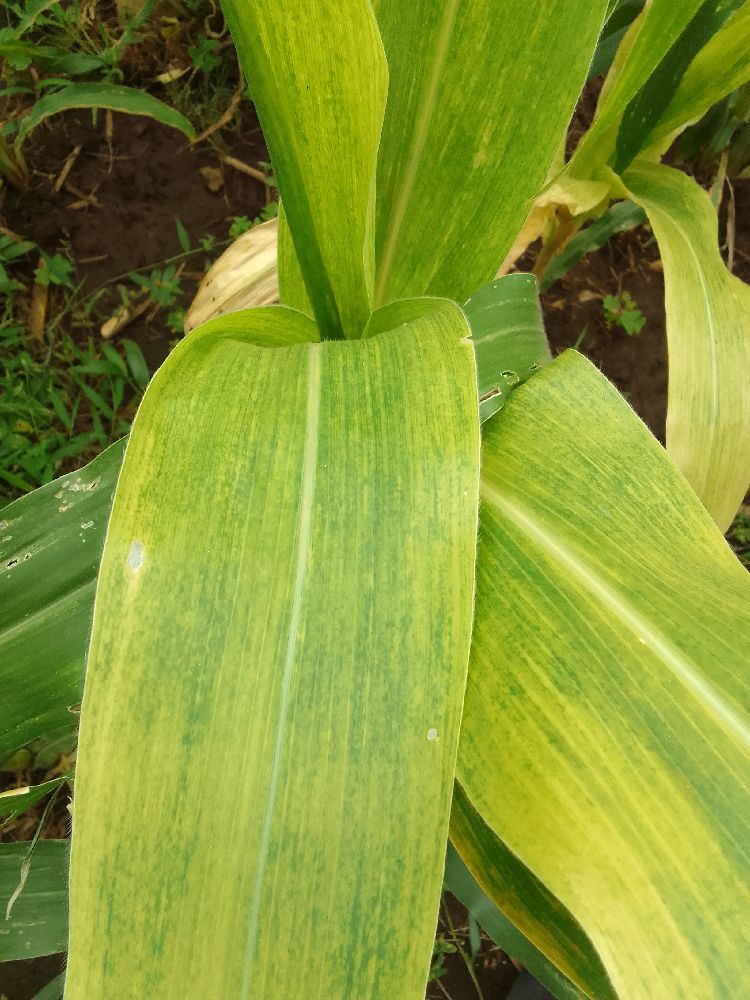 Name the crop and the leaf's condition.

maize, maize lethal necrosis
